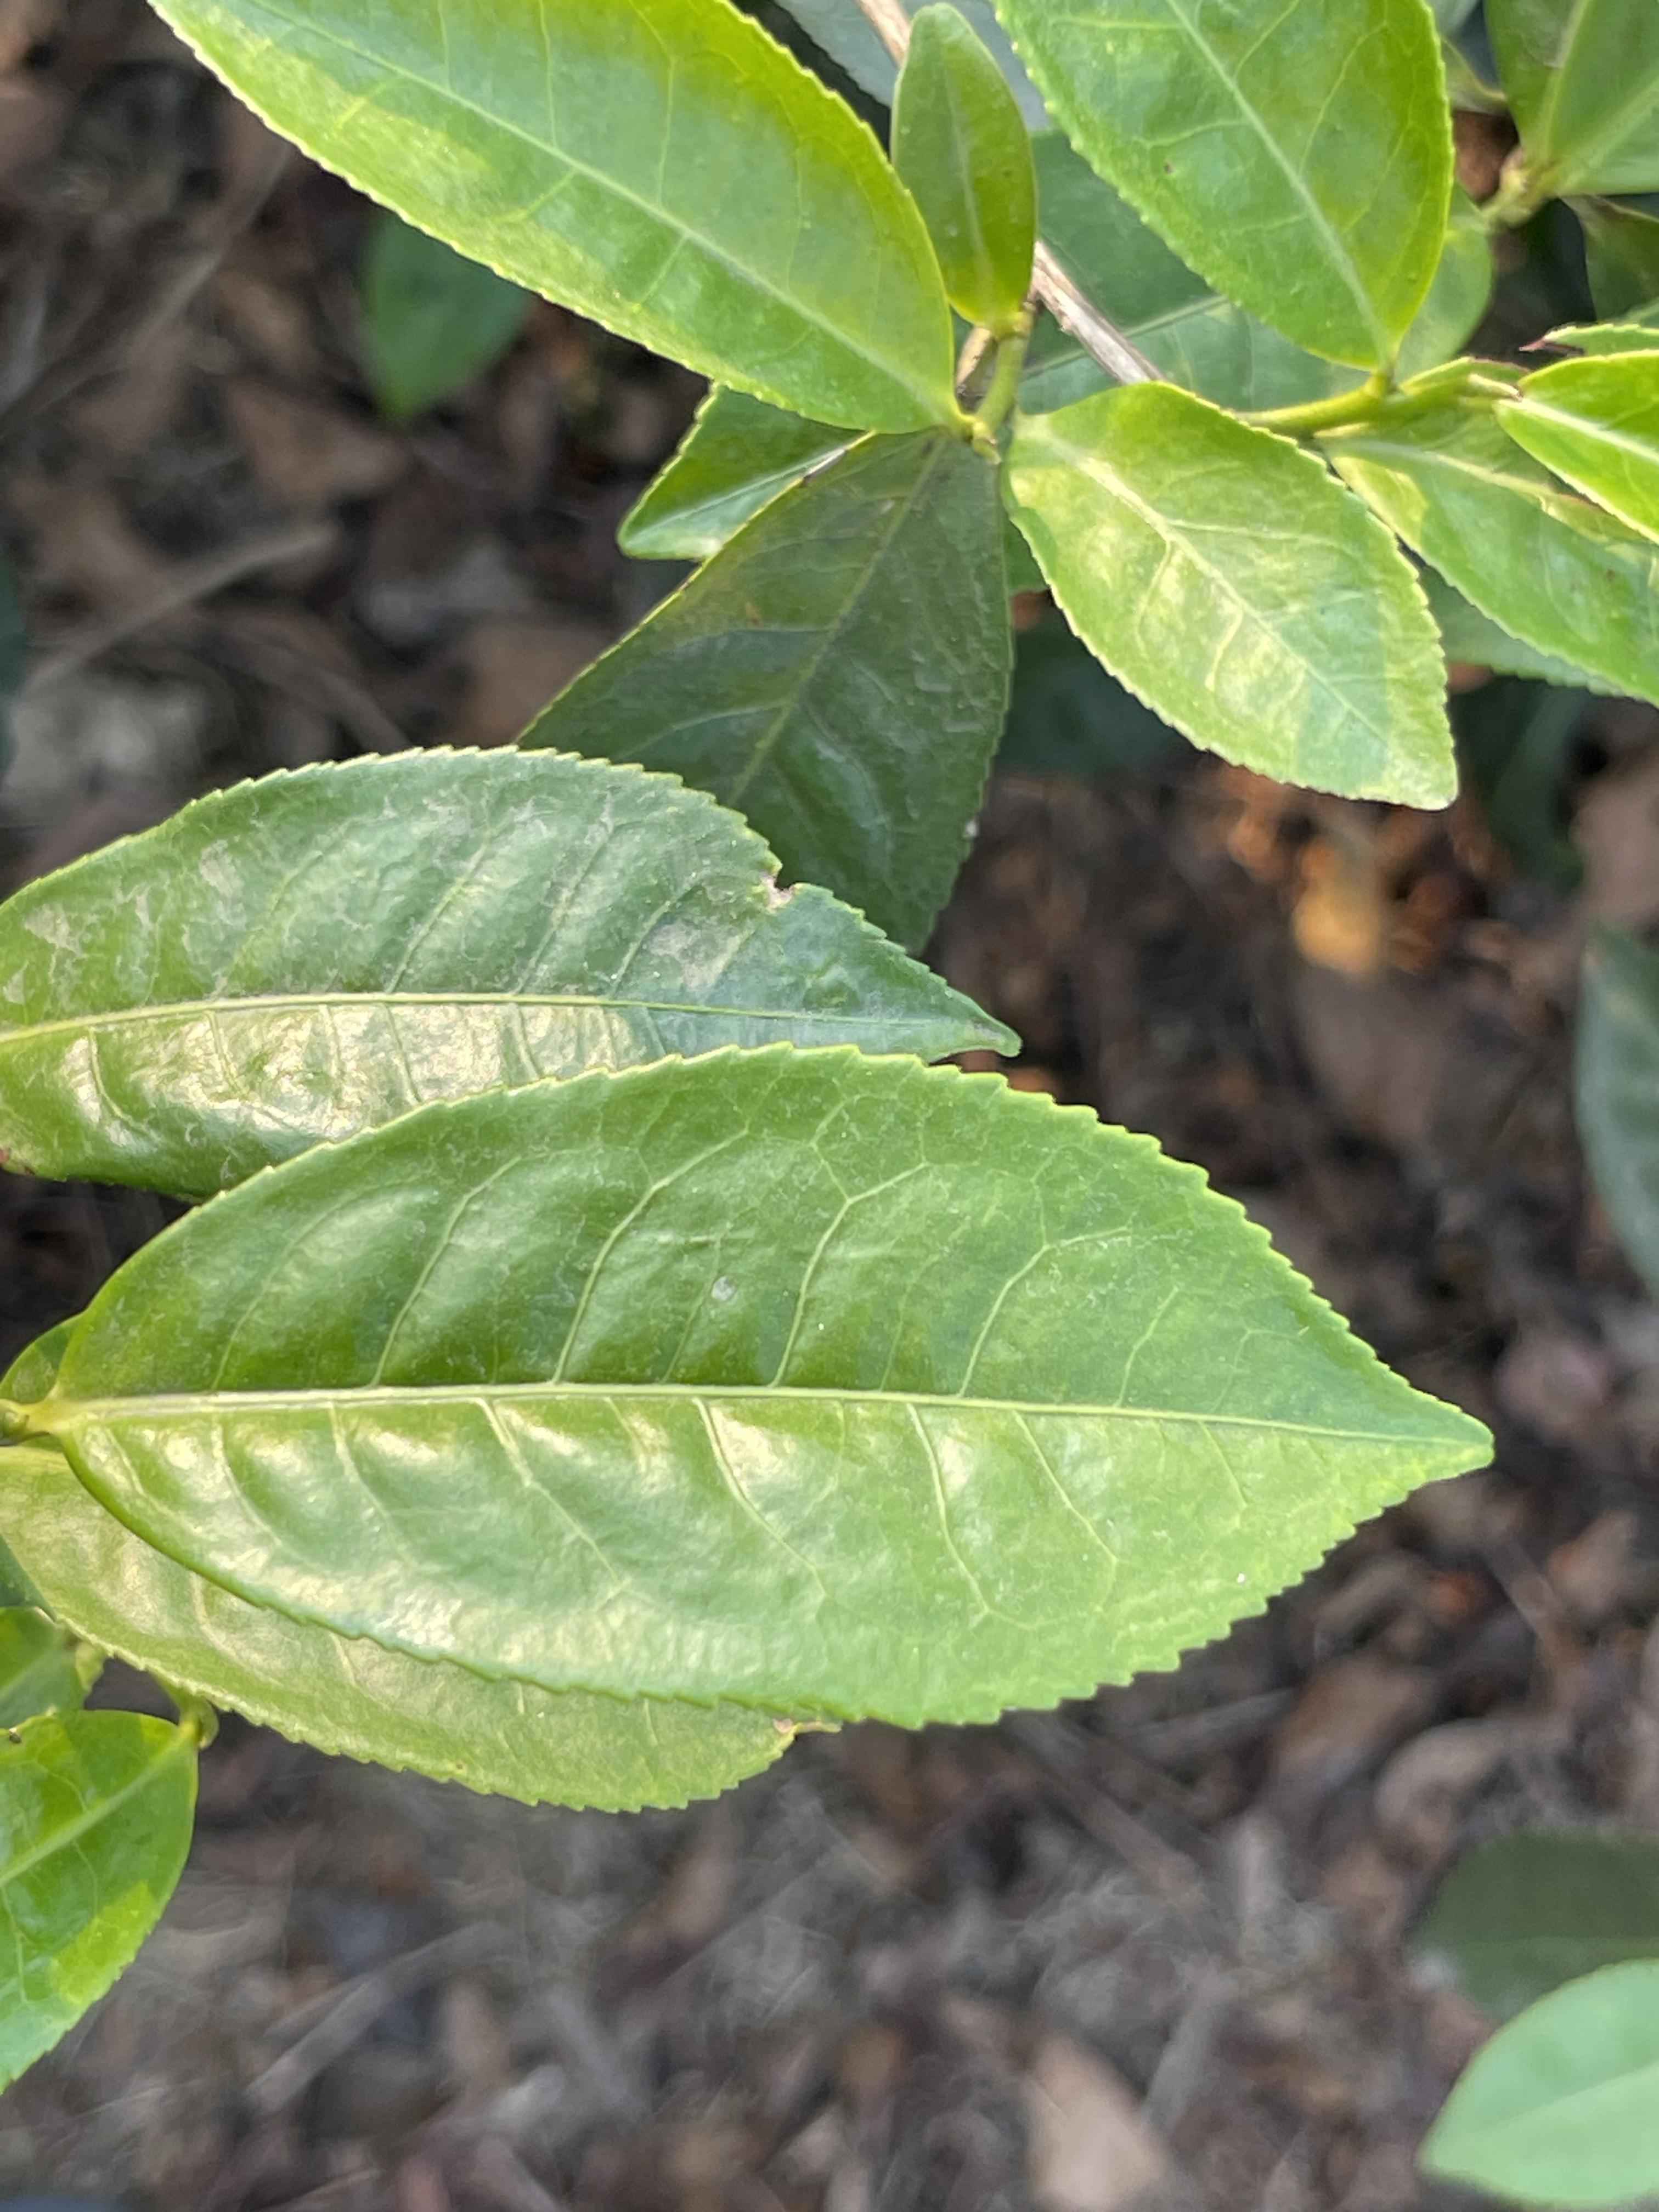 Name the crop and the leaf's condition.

tea, healthy leaf
